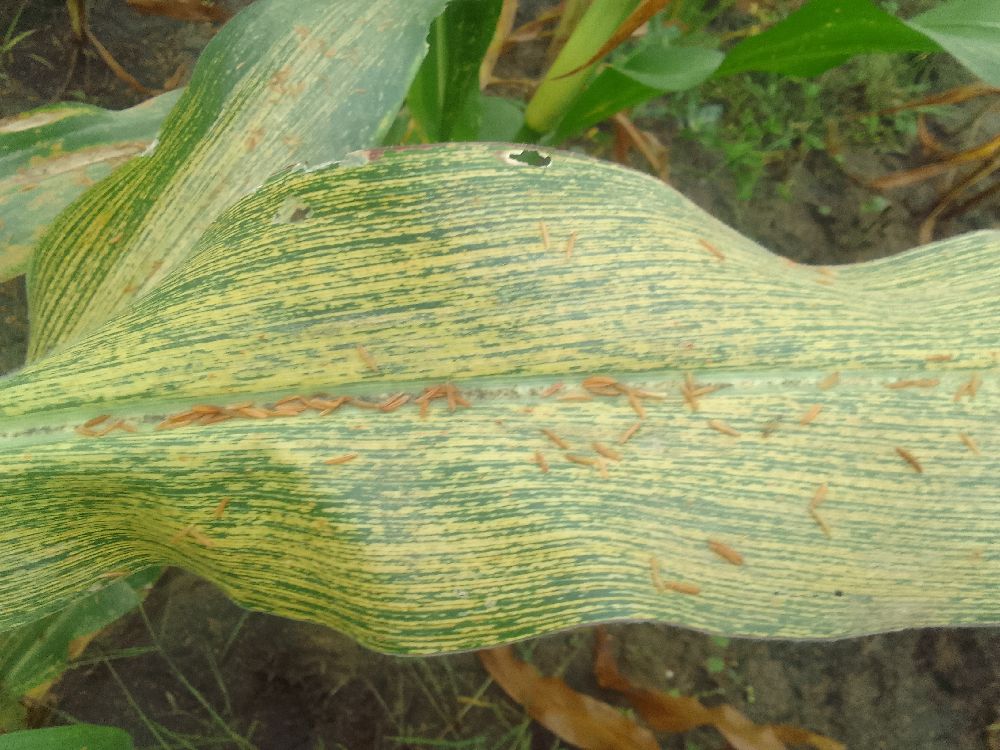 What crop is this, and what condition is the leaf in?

maize, maize streak virus
